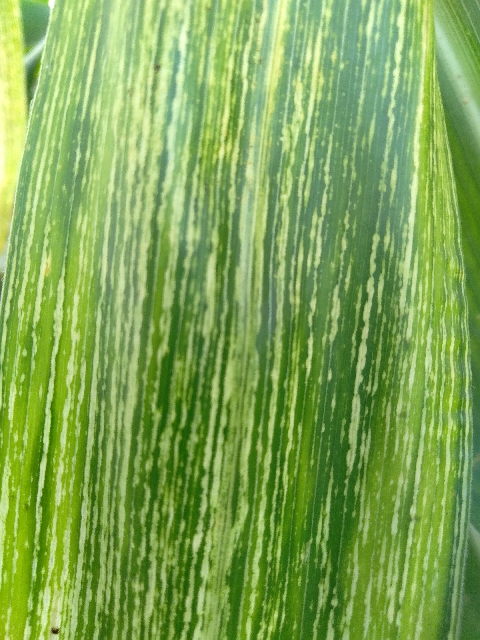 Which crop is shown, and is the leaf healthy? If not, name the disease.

maize, maize streak virus
